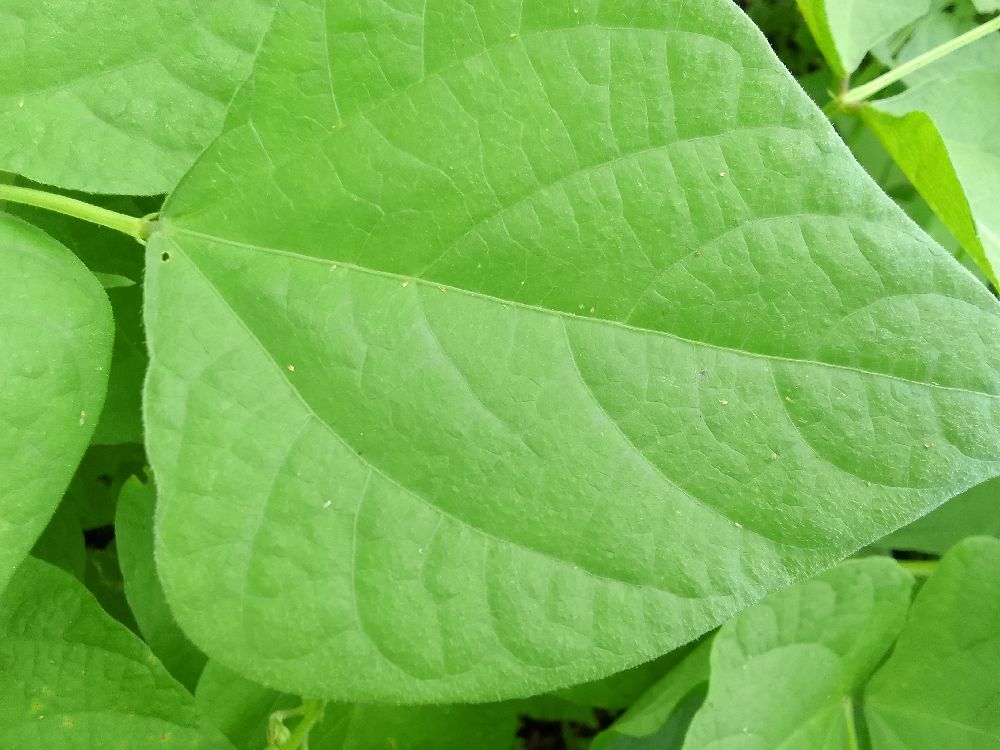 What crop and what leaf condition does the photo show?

common bean, healthy
